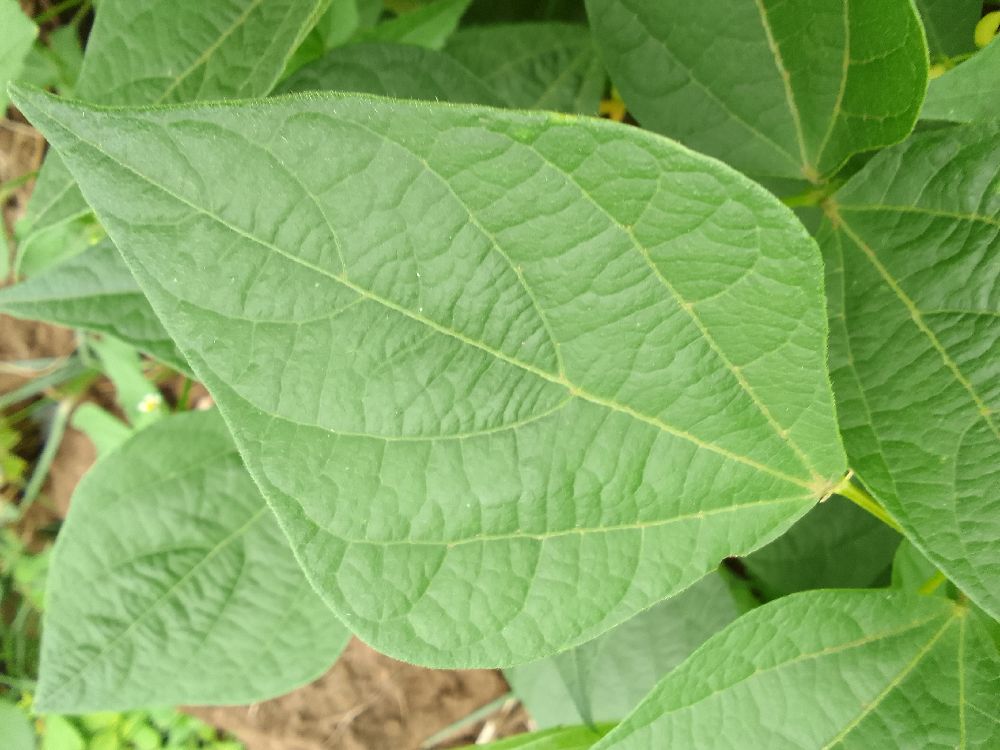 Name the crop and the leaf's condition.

common bean, healthy
